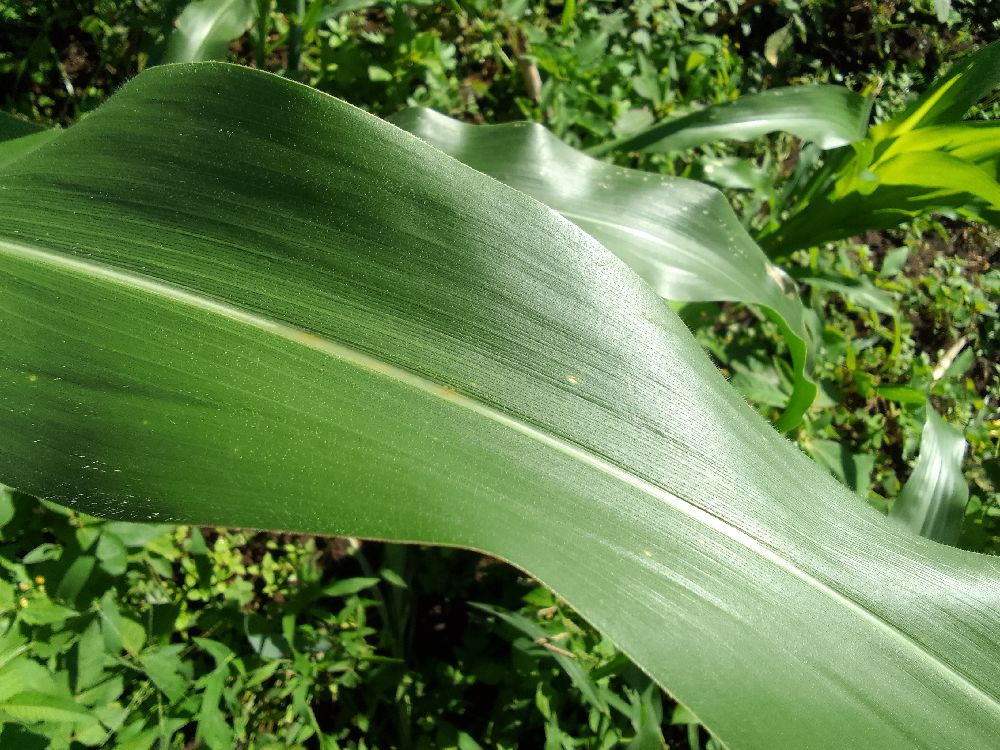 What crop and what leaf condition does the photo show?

maize, healthy
